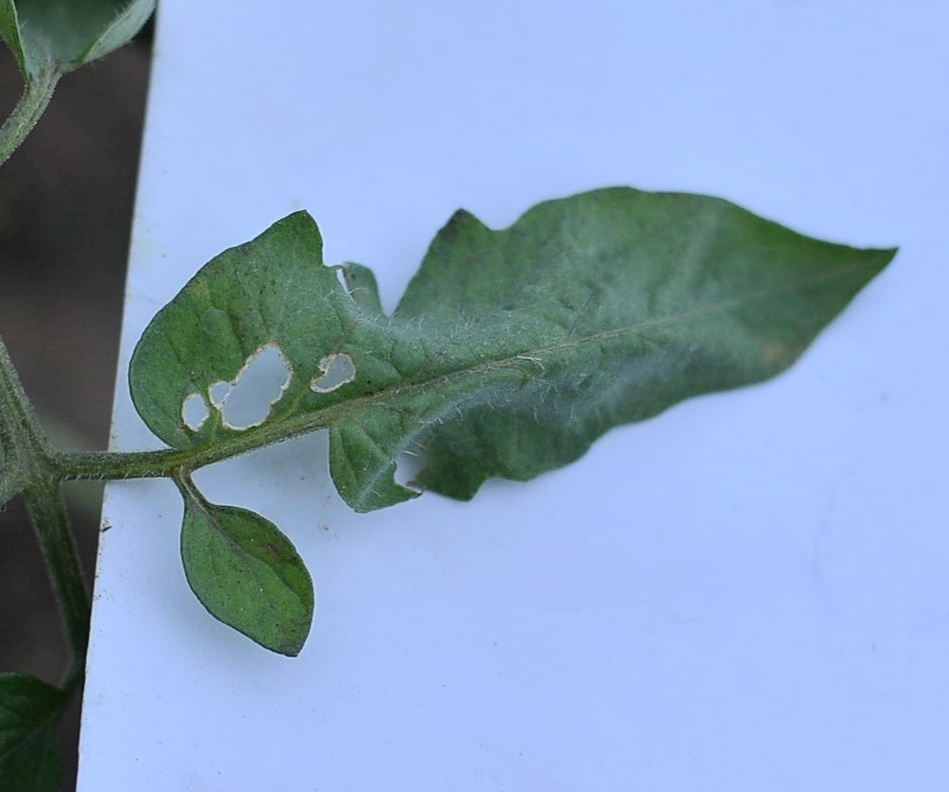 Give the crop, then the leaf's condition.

tomato, infected
